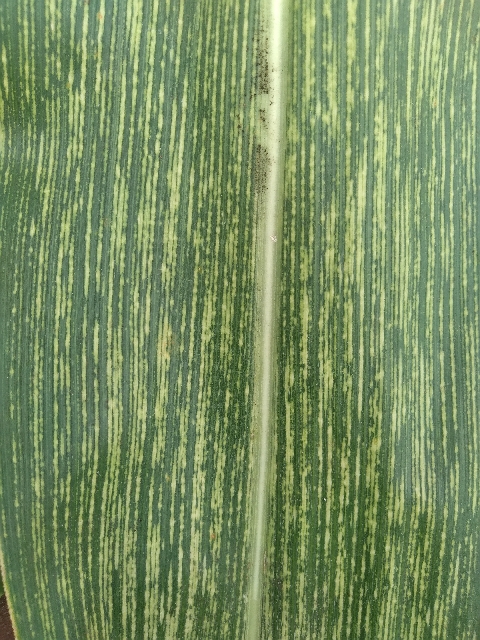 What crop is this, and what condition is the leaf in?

maize, maize streak virus
